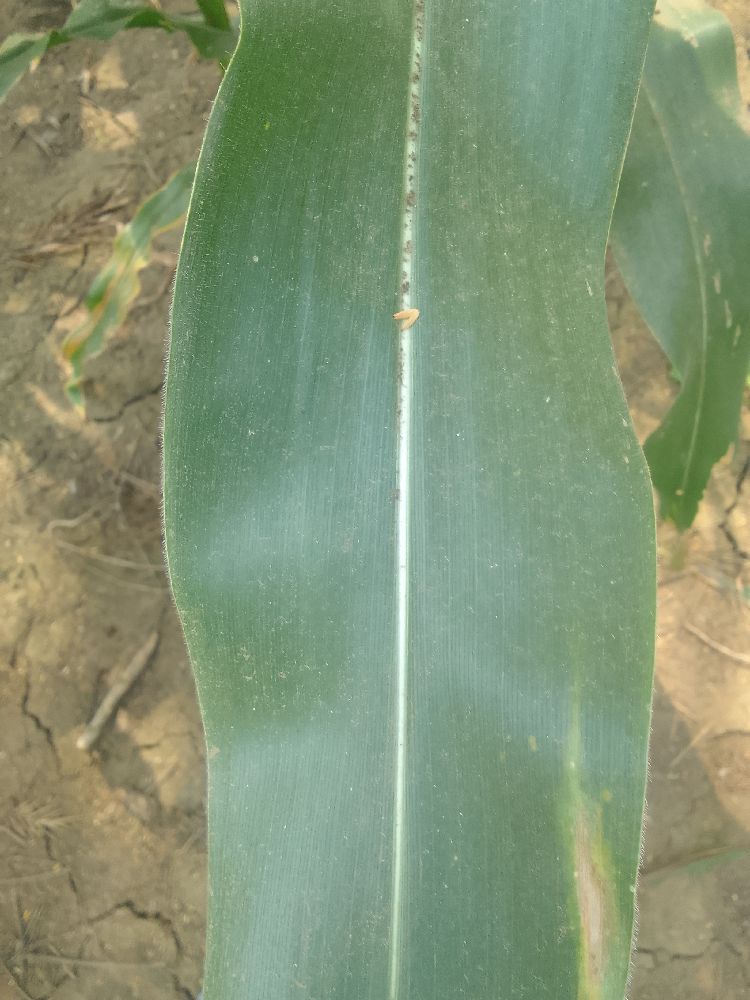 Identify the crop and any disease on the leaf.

maize, healthy
